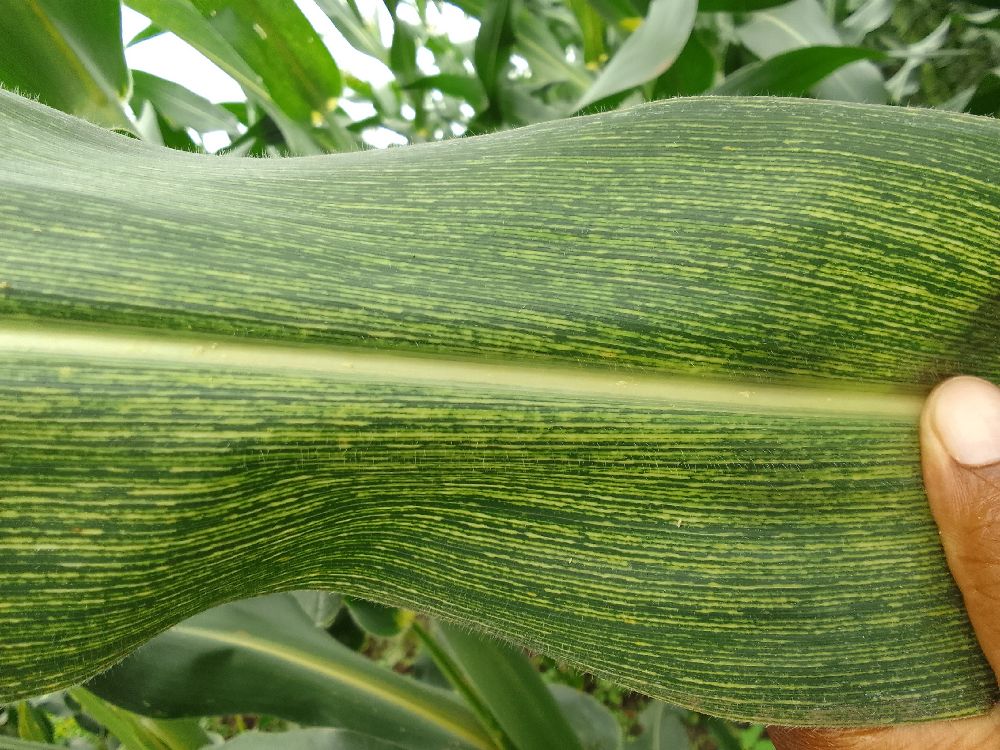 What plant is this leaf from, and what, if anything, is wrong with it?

maize, maize streak virus
